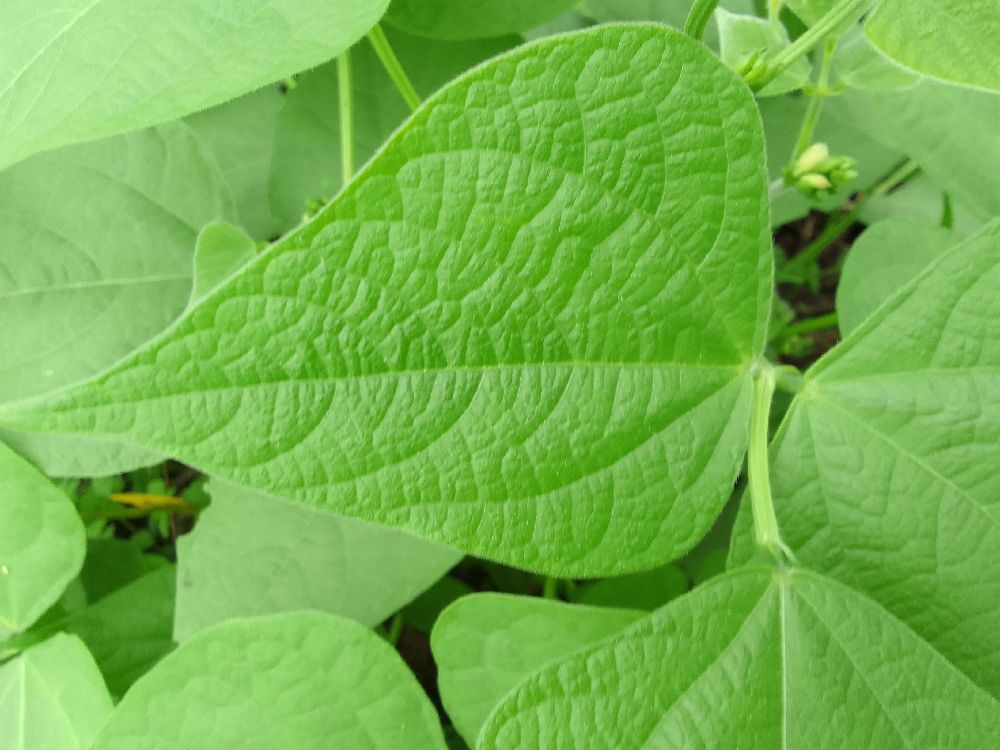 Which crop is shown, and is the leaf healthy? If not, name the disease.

common bean, healthy
